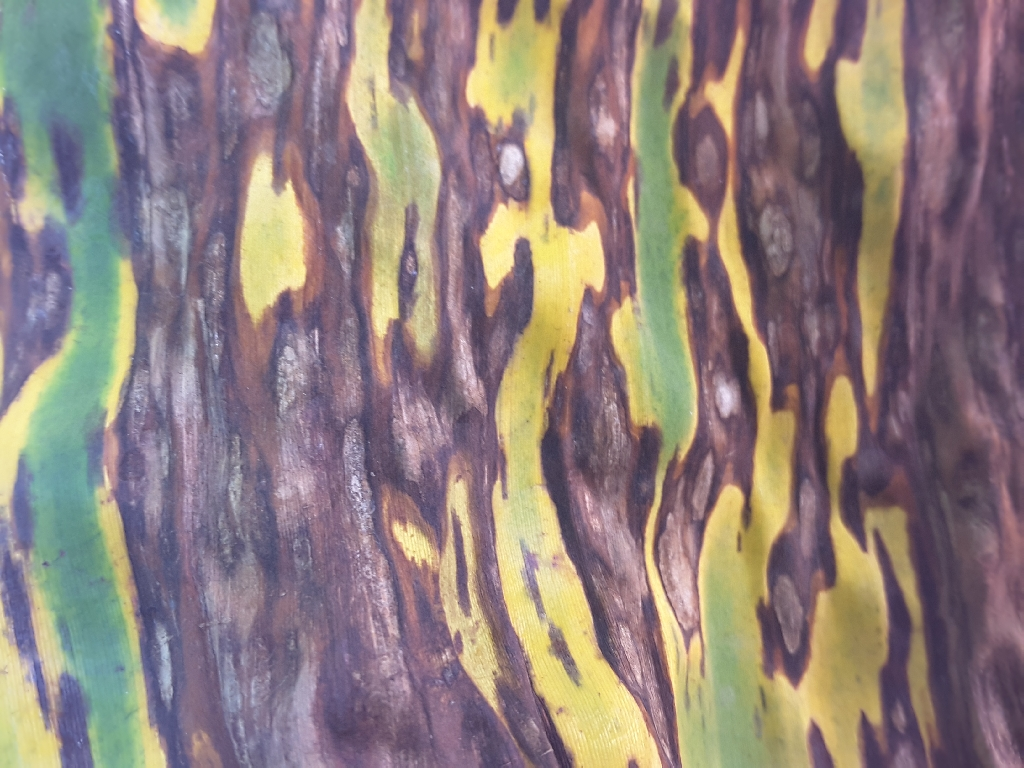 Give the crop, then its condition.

banana, black sigatoka
